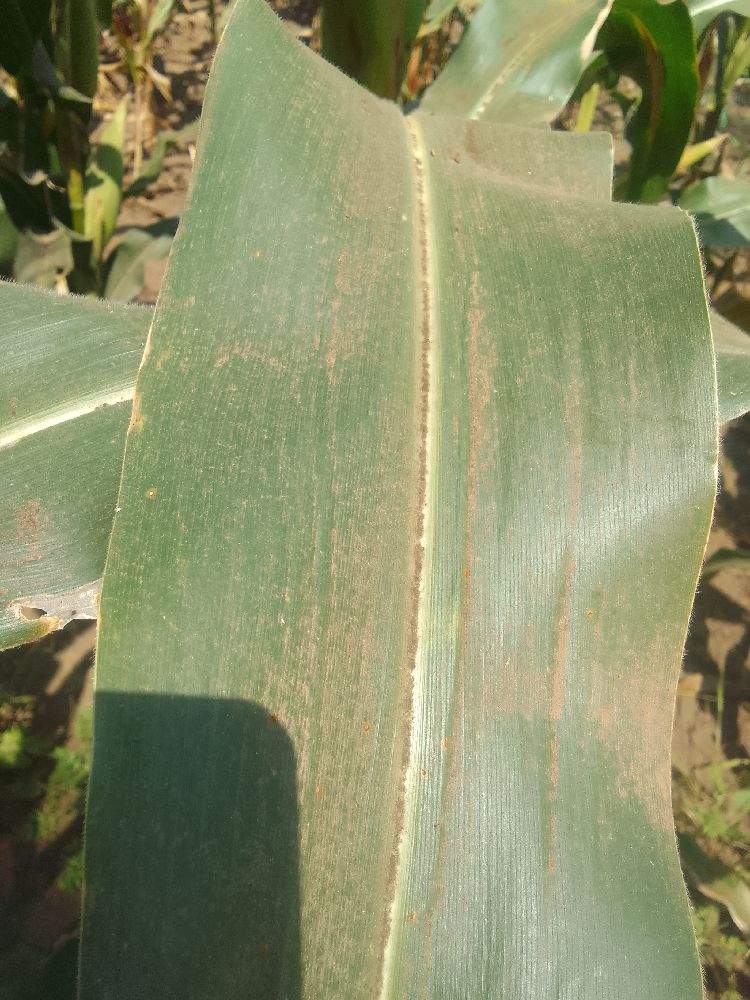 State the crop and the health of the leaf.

maize, healthy
